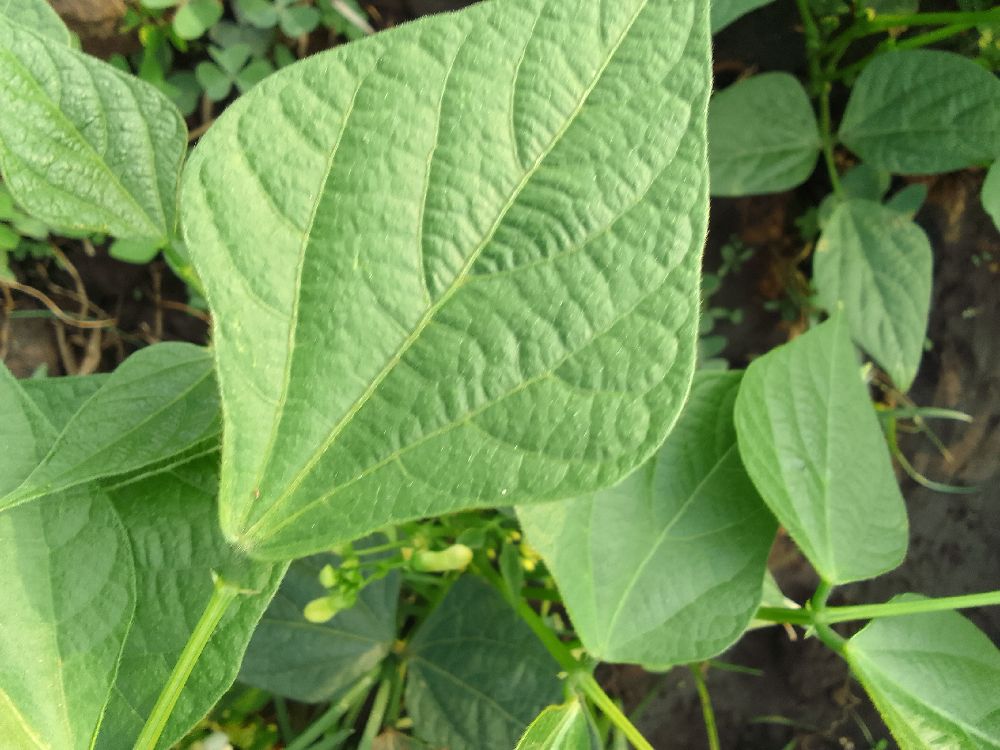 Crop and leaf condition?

common bean, healthy
